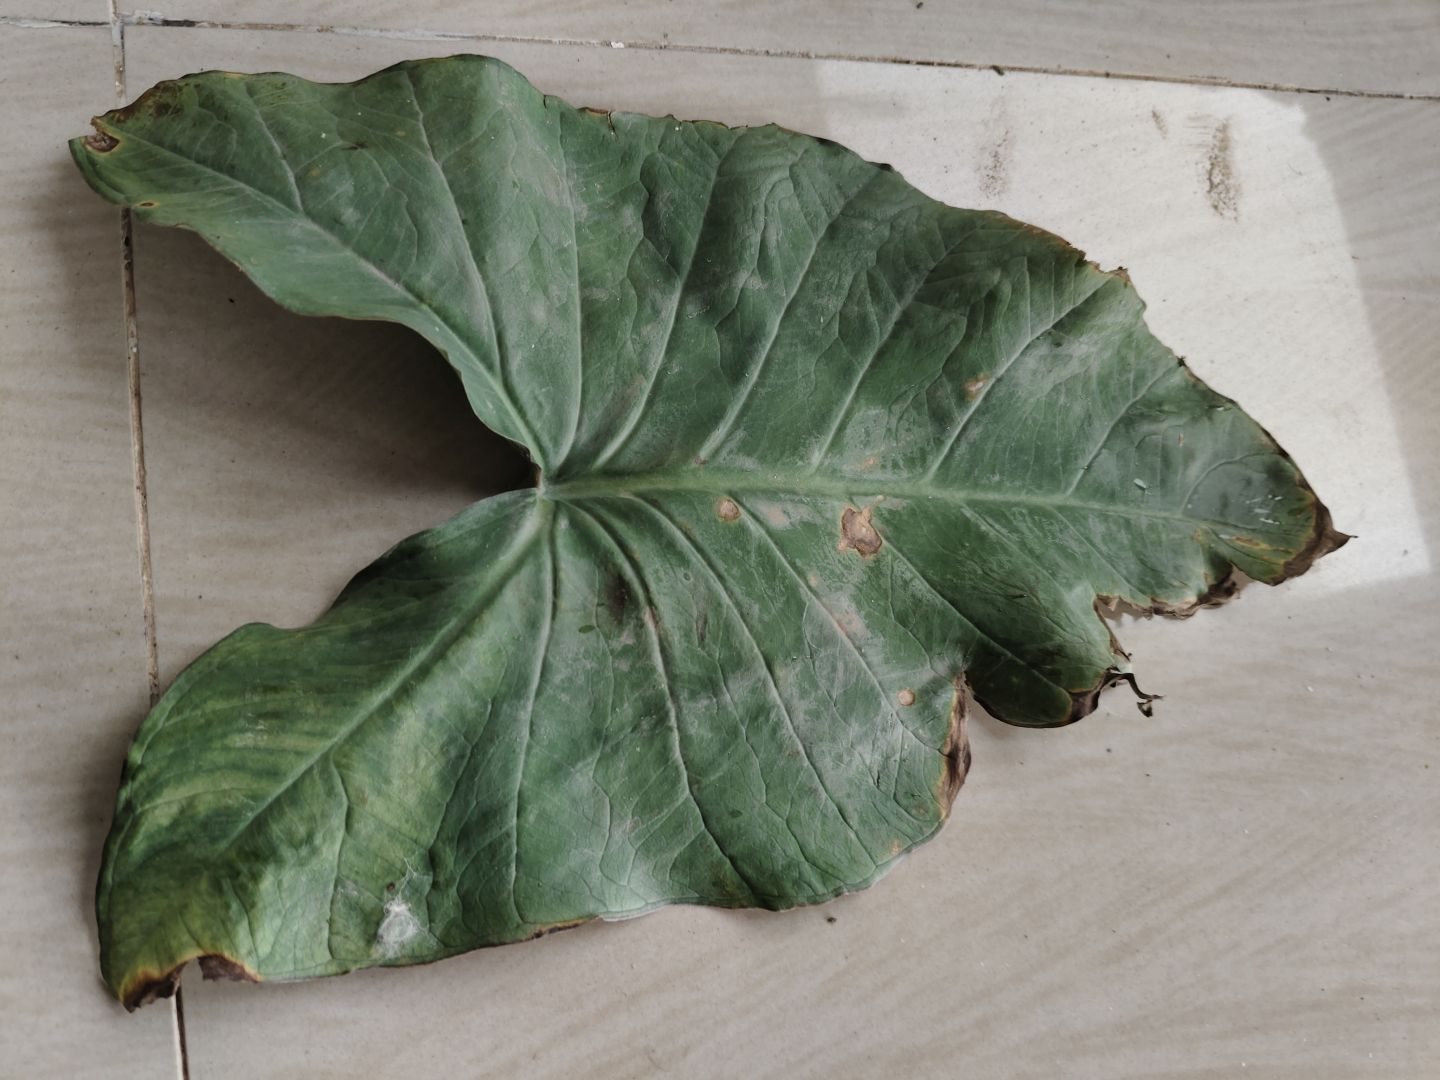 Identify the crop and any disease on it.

taro, leaf blight
